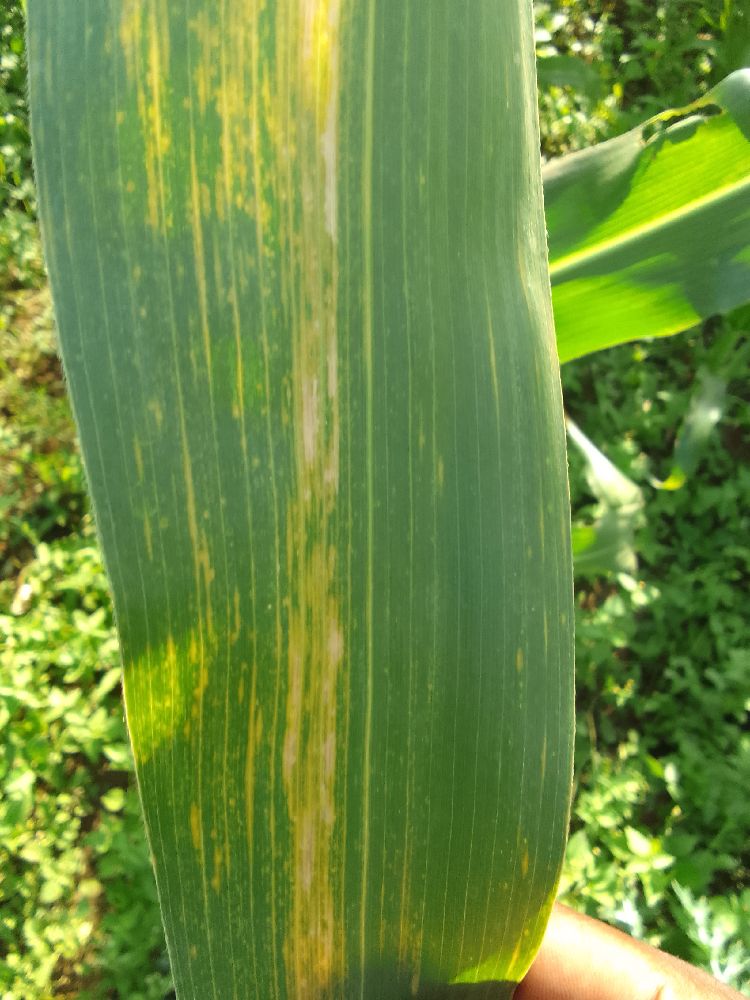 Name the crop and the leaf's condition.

maize, maize lethal necrosis
